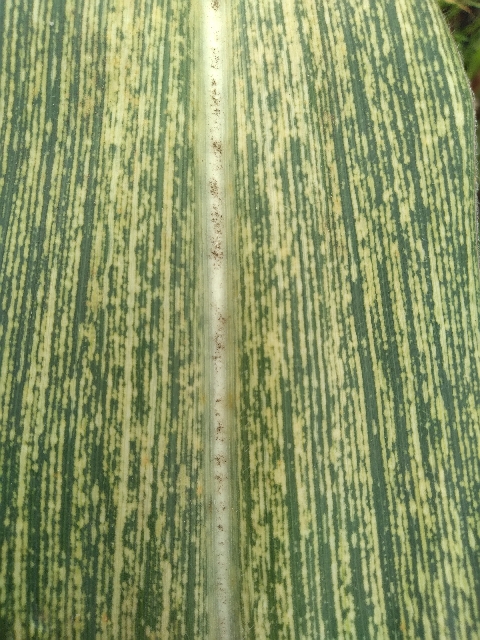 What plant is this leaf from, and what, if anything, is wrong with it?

maize, maize streak virus
